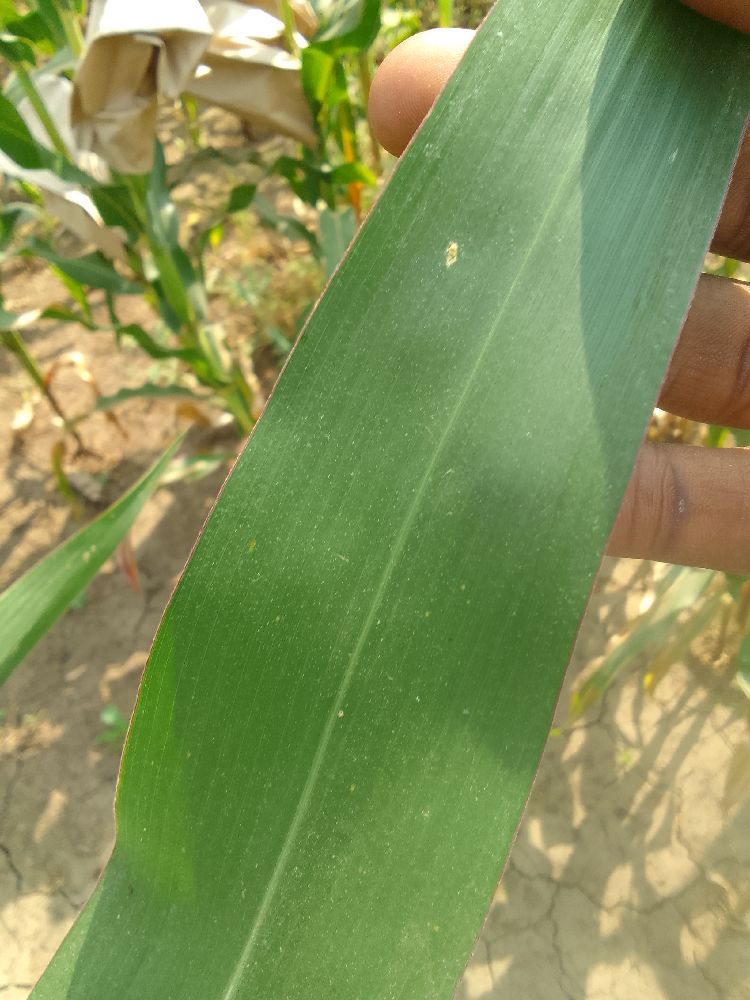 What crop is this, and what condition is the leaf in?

maize, healthy
